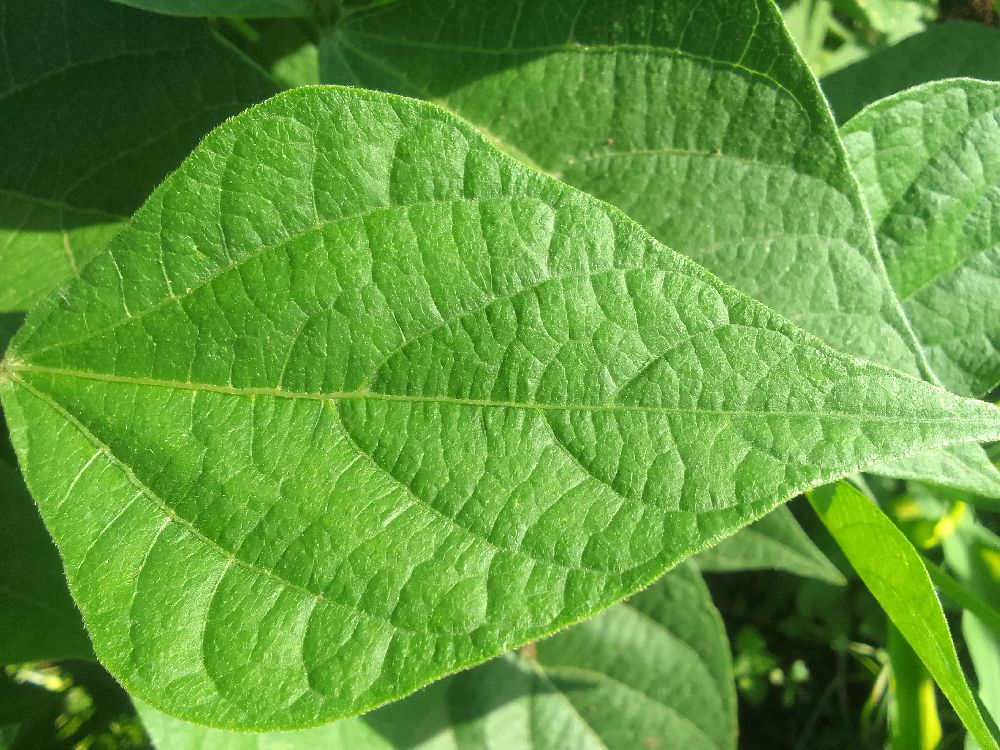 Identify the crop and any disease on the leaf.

common bean, healthy
